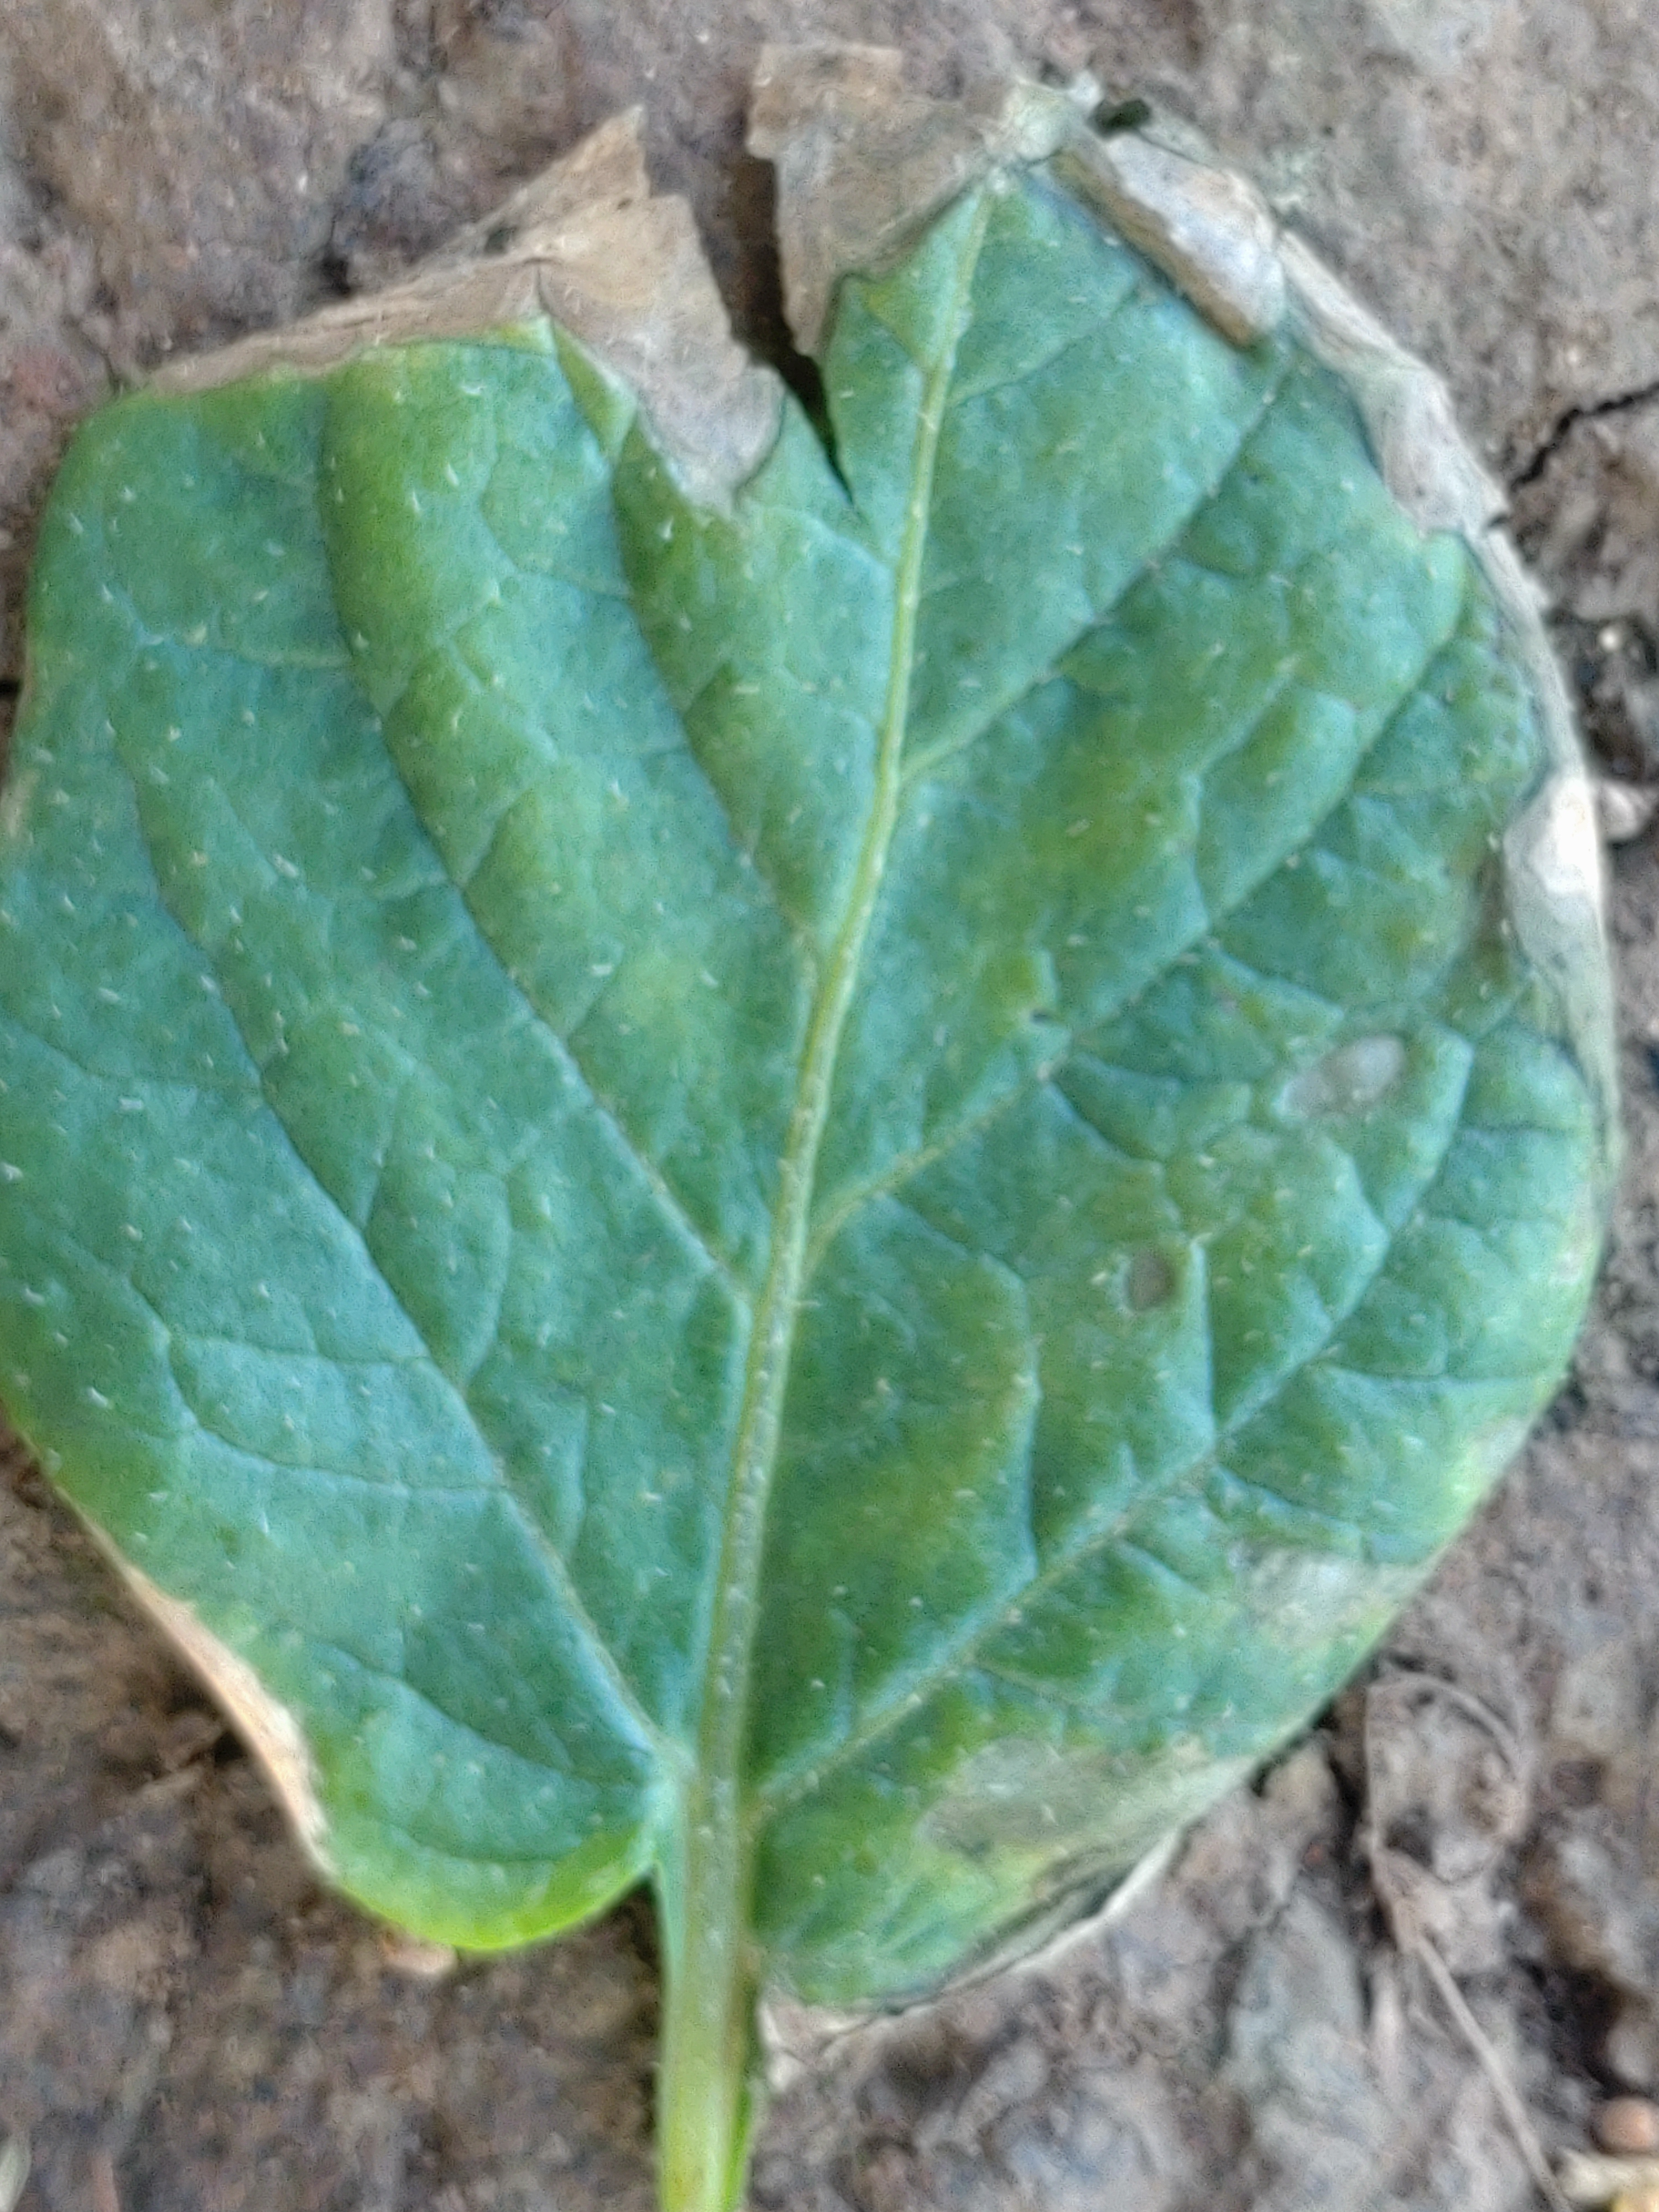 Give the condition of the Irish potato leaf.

early blight
